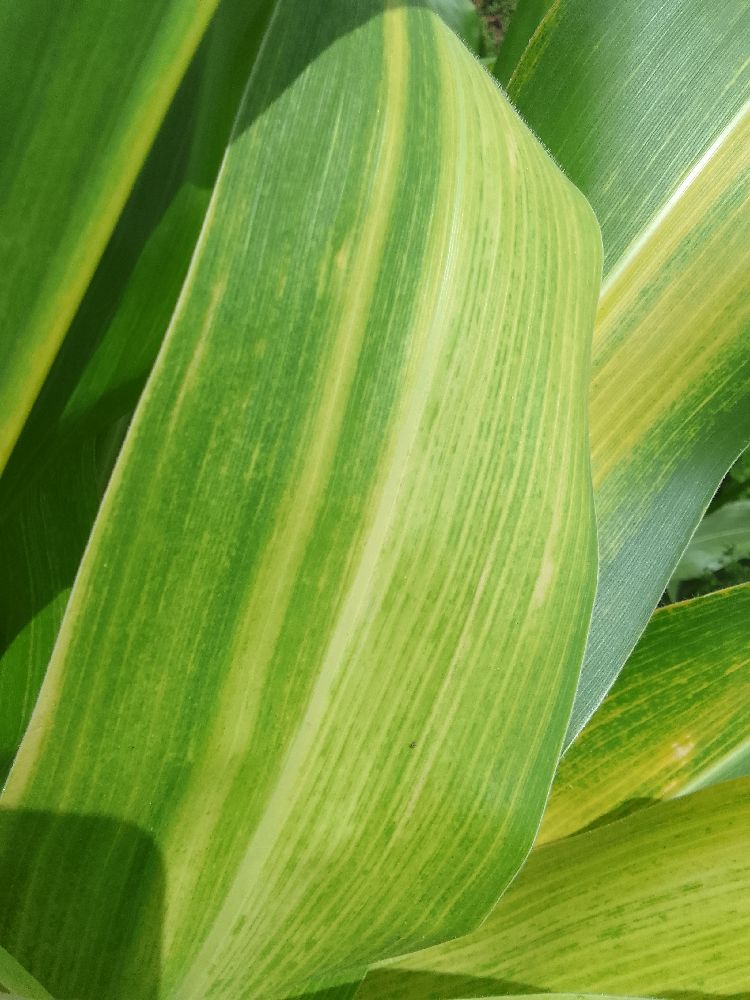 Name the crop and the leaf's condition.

maize, maize lethal necrosis
